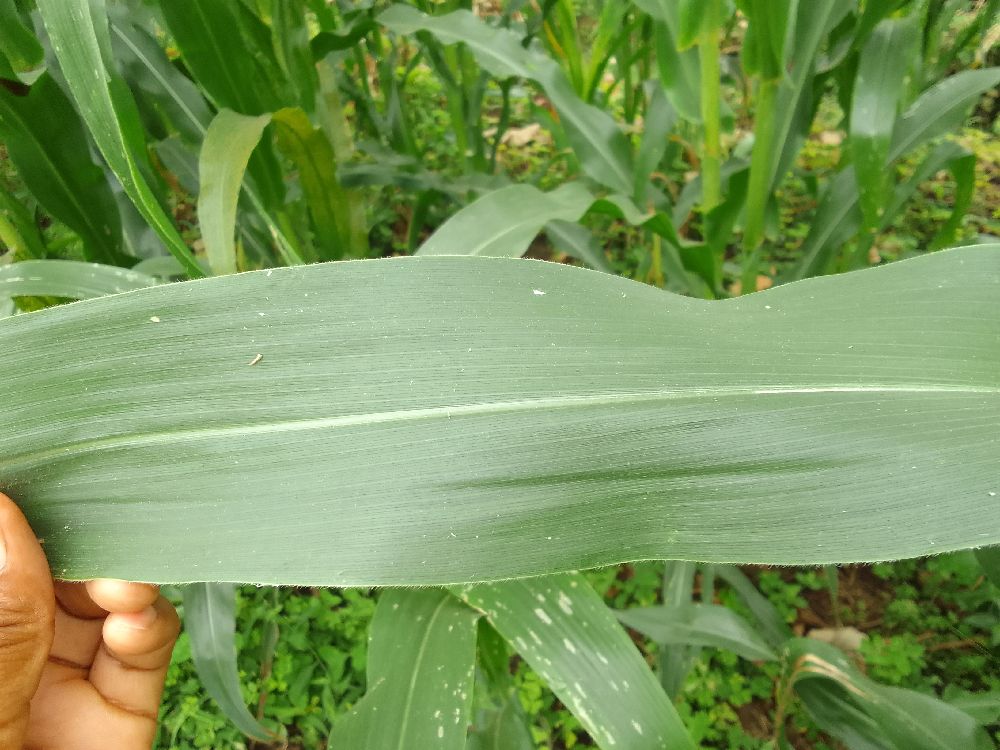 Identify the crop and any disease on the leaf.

maize, healthy
